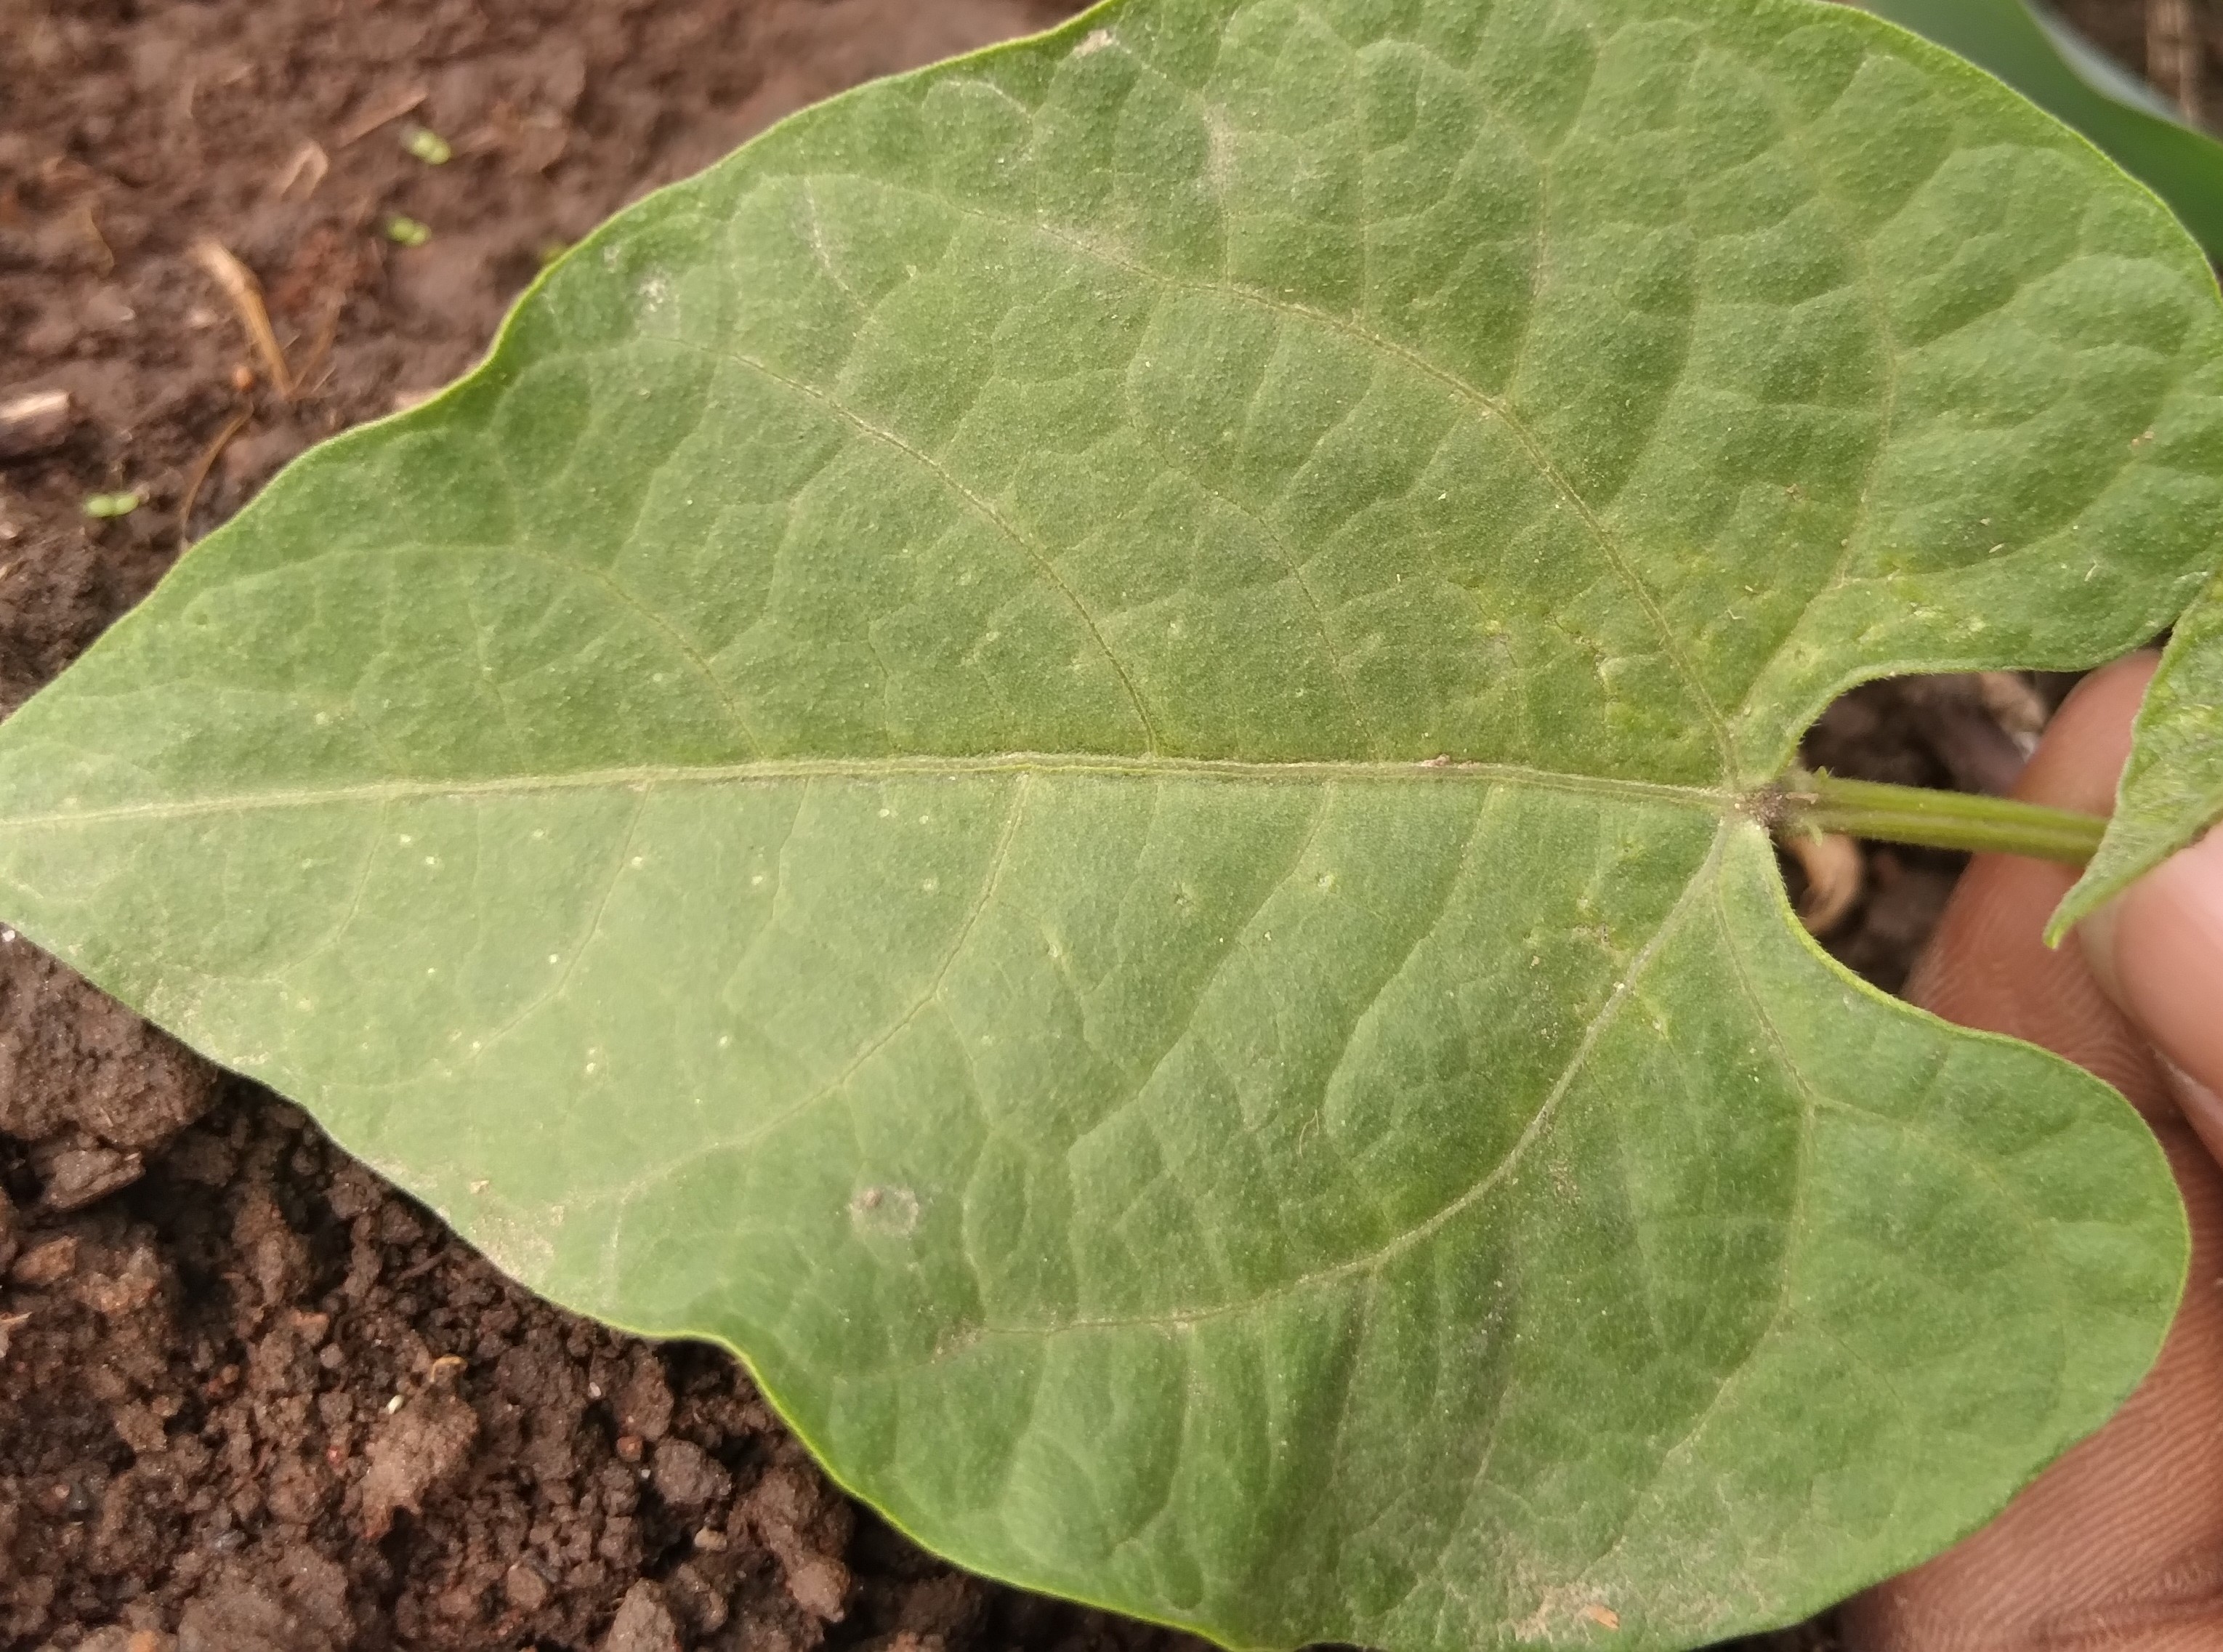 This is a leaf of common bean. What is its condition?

healthy
